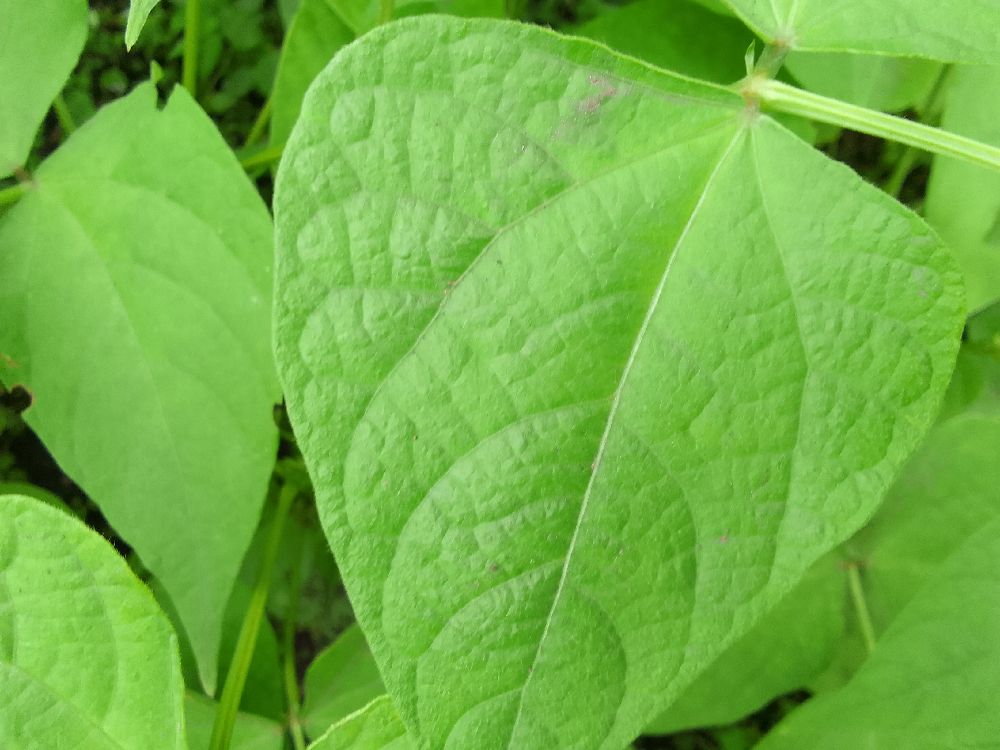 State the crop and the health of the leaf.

common bean, healthy
